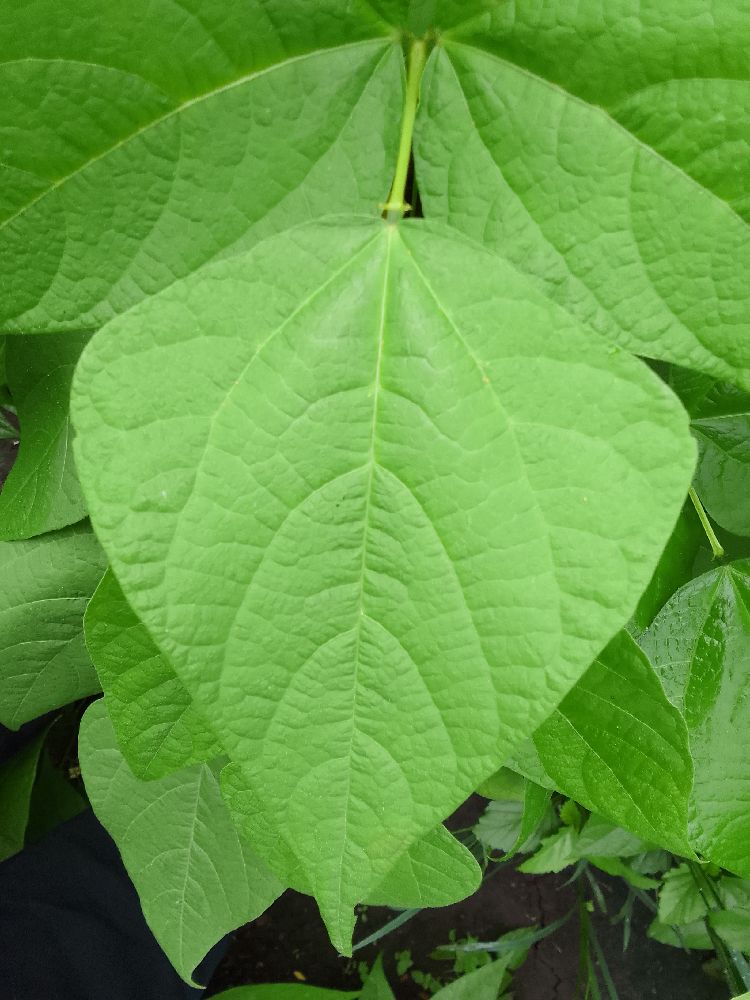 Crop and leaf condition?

common bean, healthy
